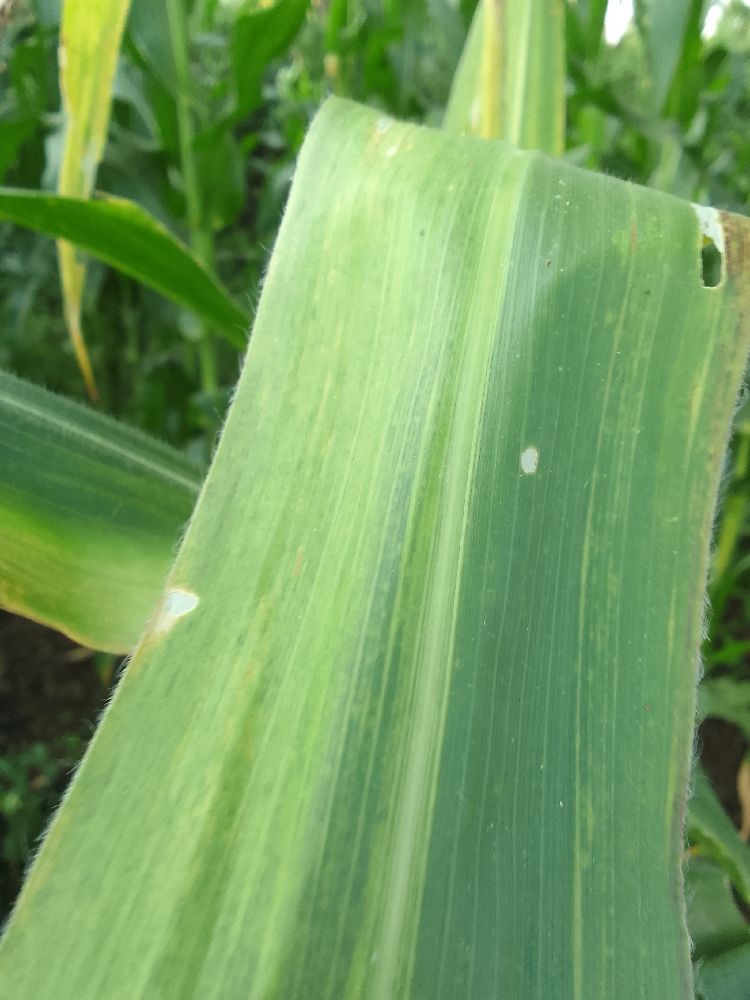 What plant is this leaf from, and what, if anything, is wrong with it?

maize, maize lethal necrosis
